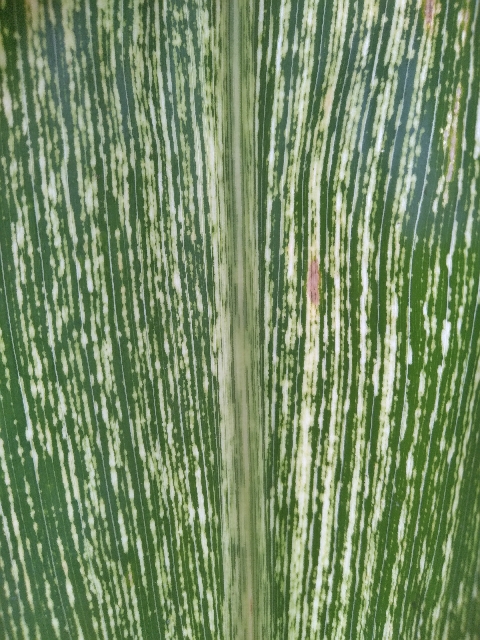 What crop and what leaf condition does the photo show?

maize, maize streak virus
